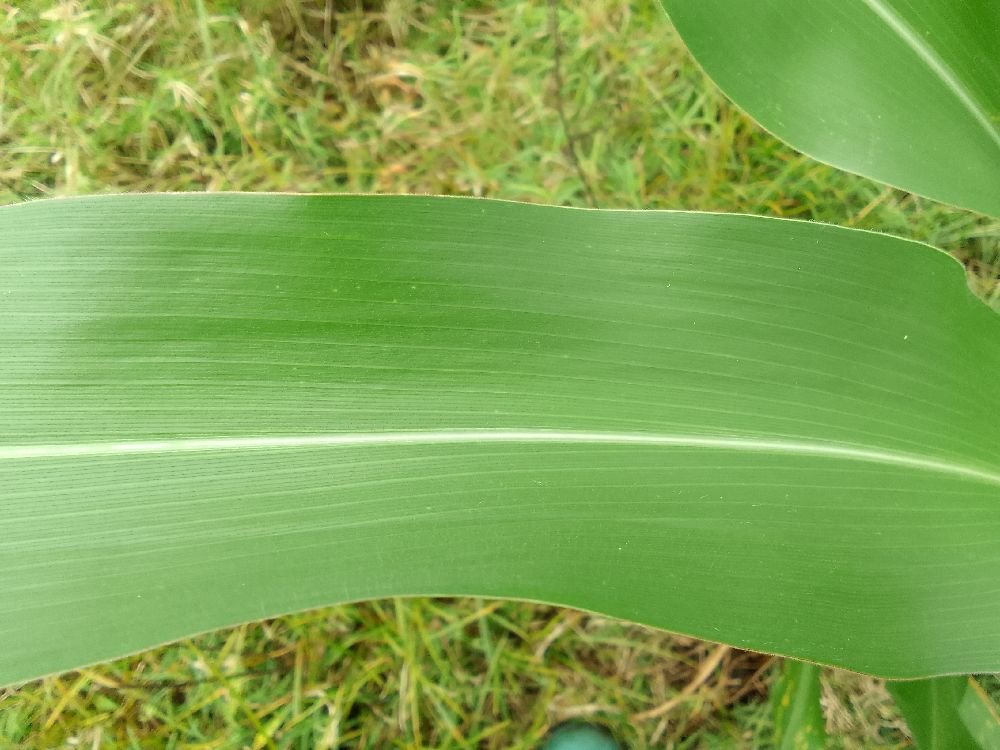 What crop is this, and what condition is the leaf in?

maize, healthy
